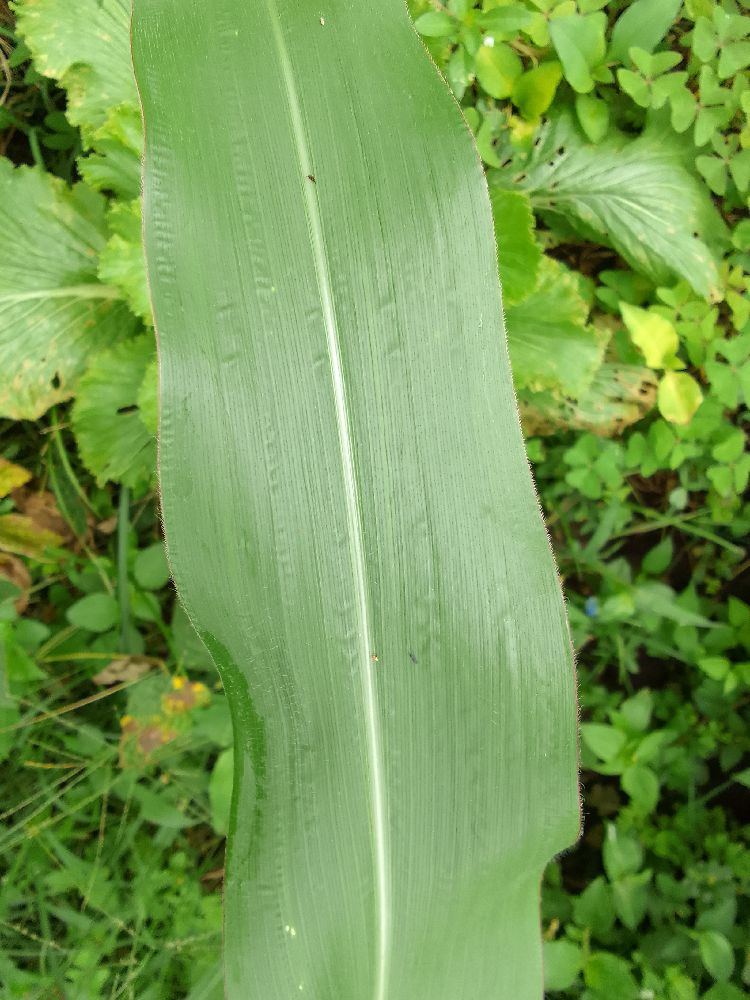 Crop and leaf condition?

maize, healthy
